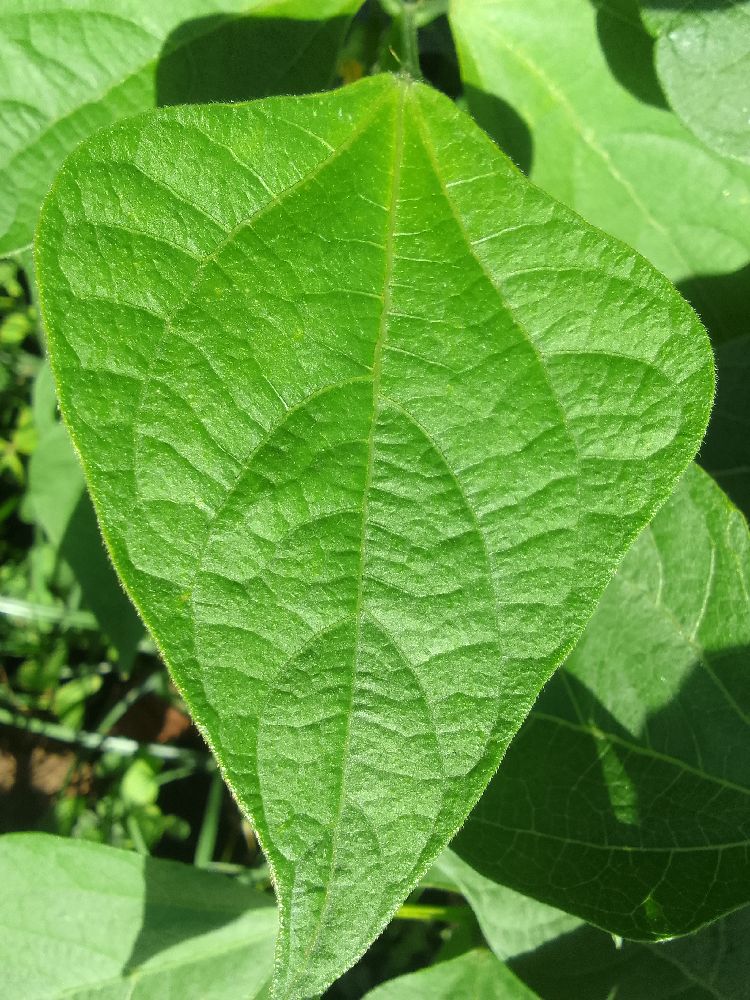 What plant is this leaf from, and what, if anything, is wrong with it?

common bean, healthy
